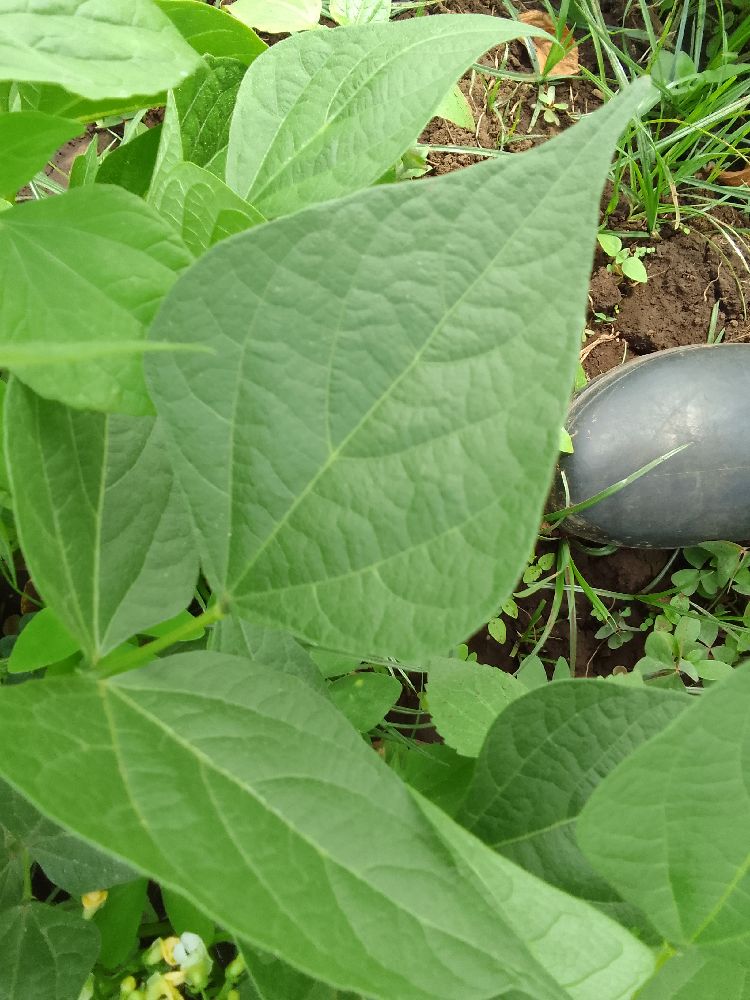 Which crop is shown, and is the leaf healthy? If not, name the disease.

common bean, healthy
